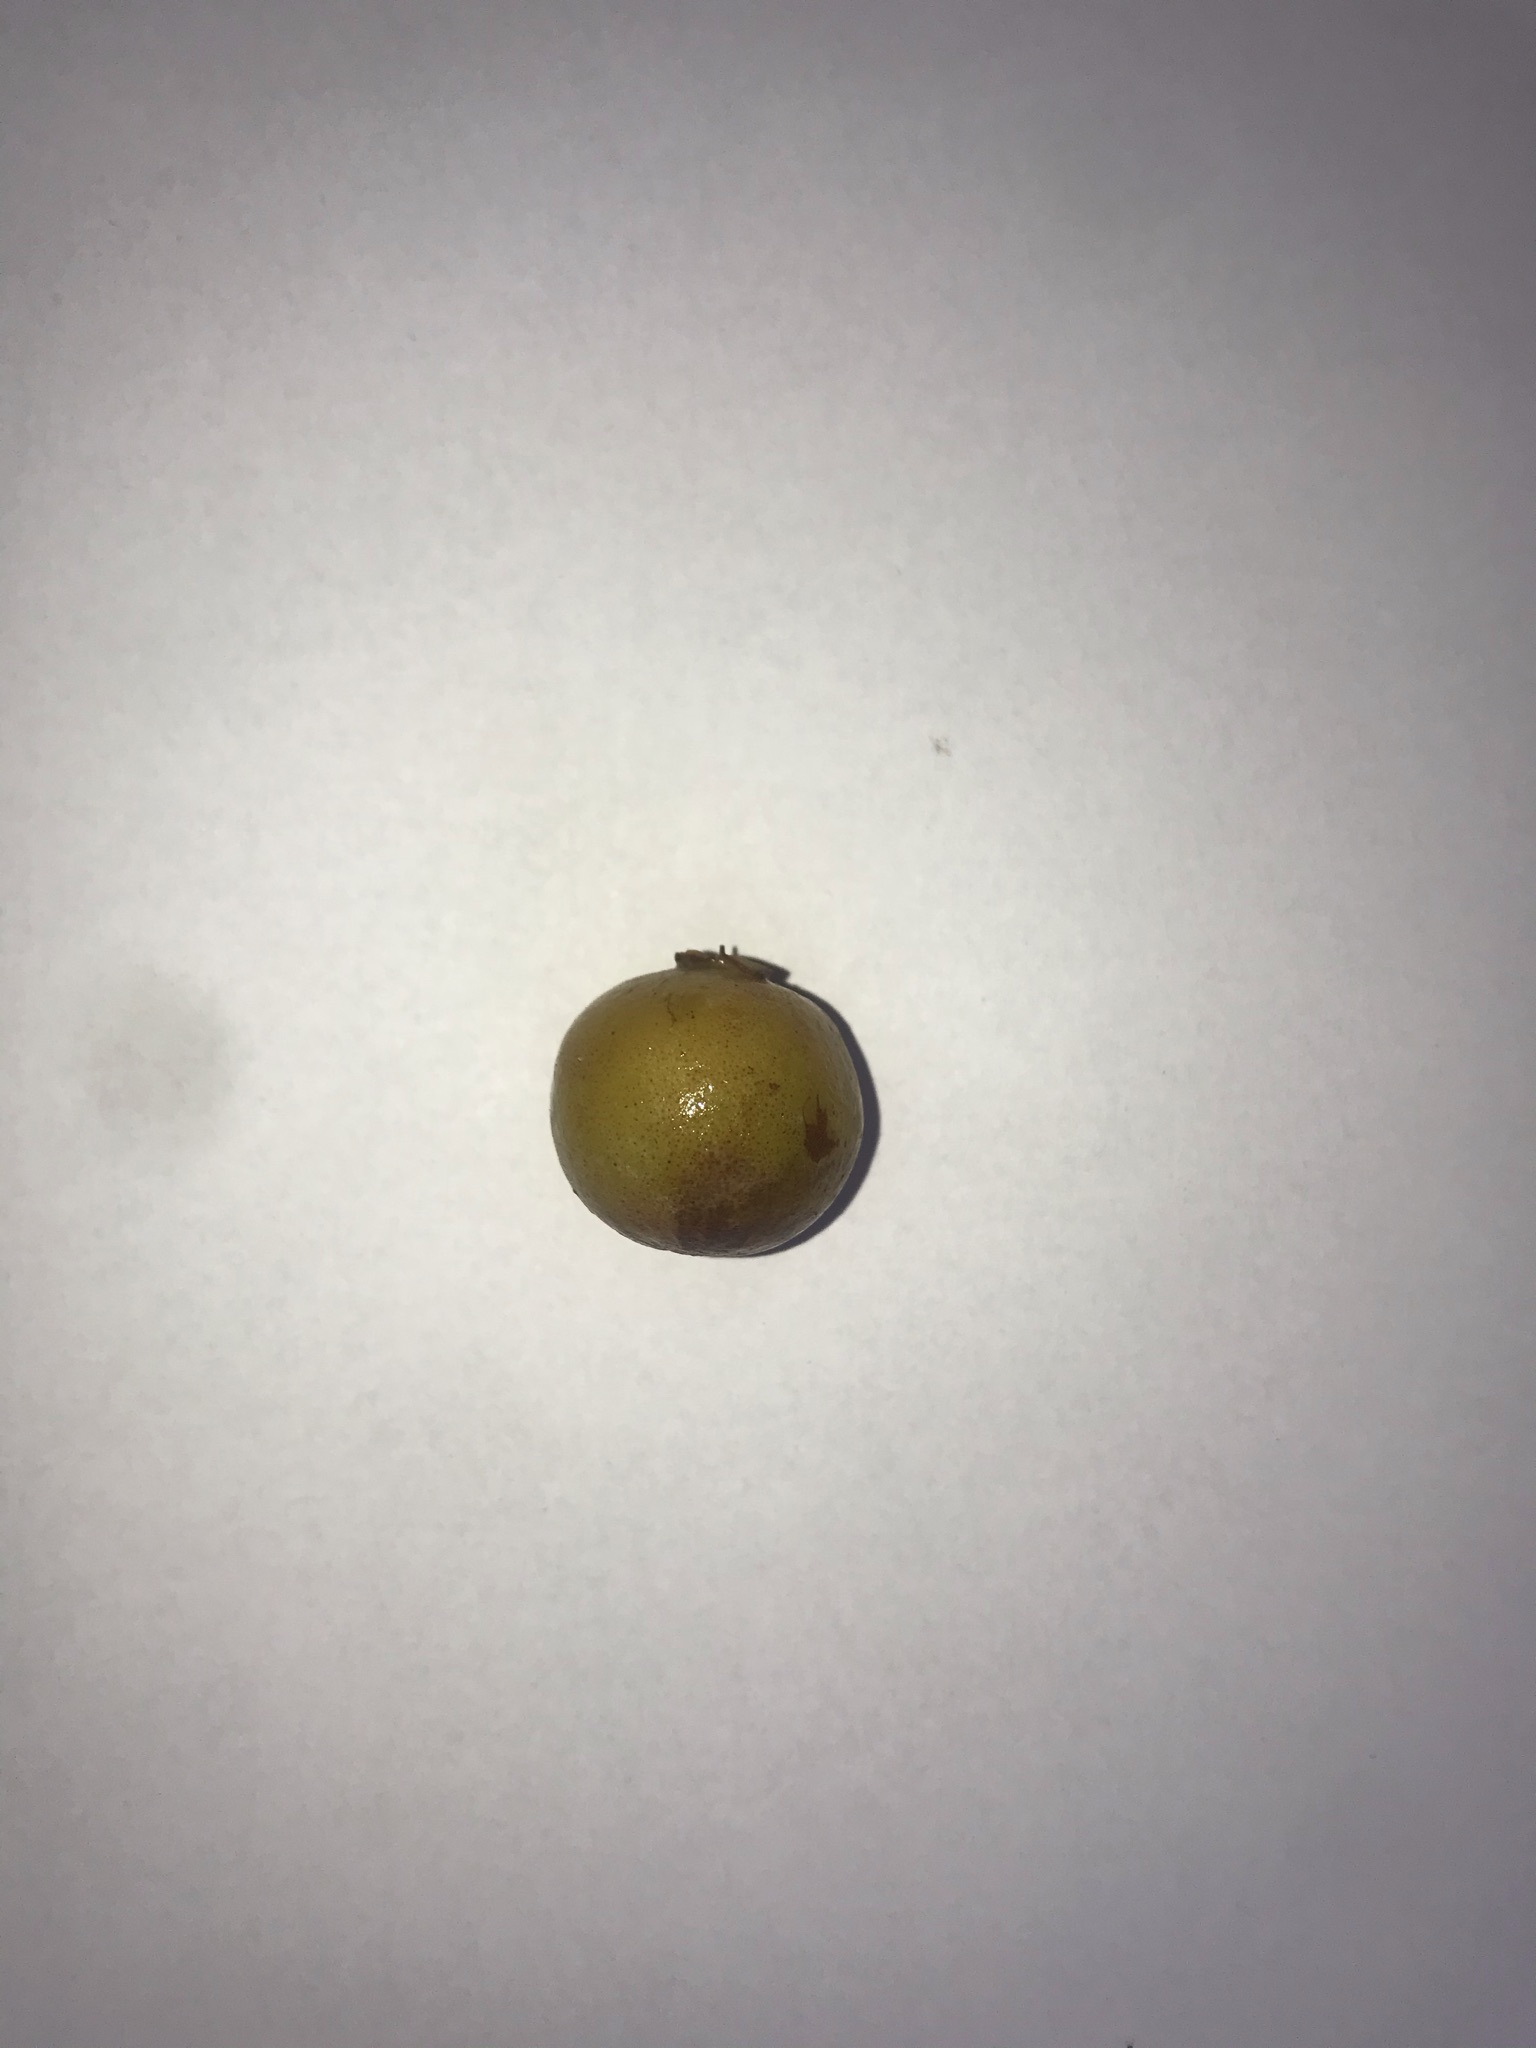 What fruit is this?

gabiroba
